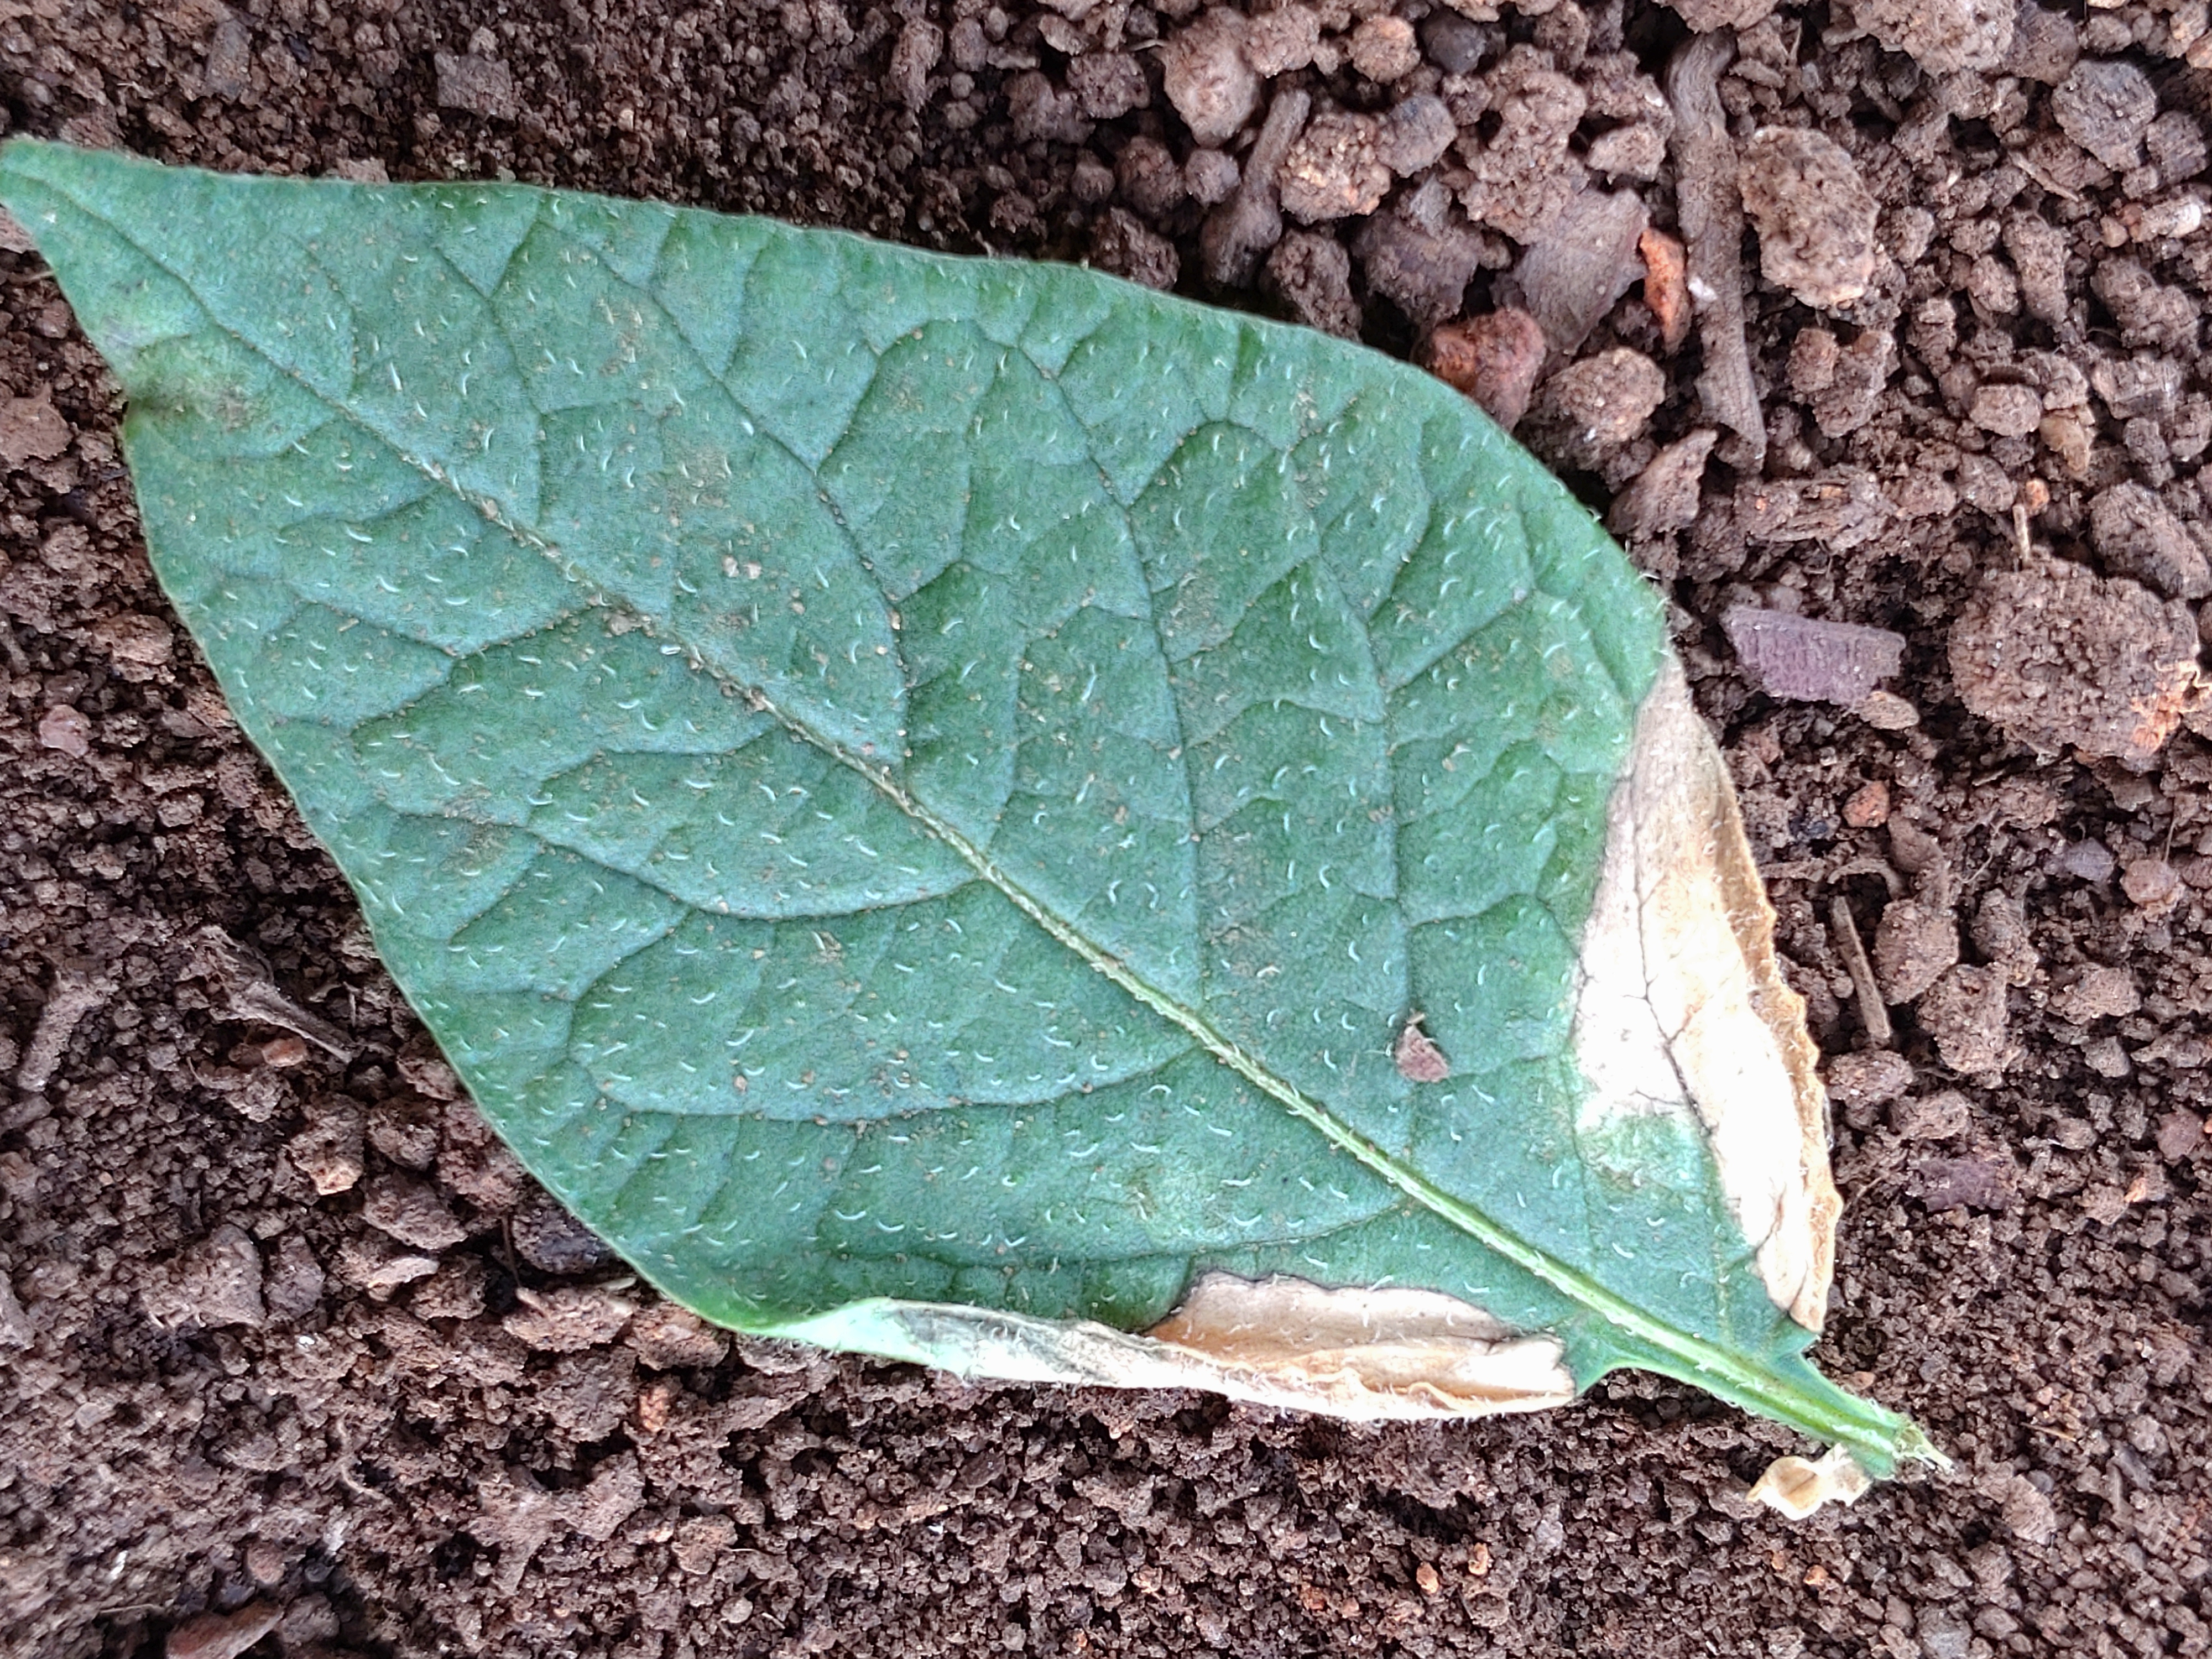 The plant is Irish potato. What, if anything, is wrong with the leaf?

early blight
